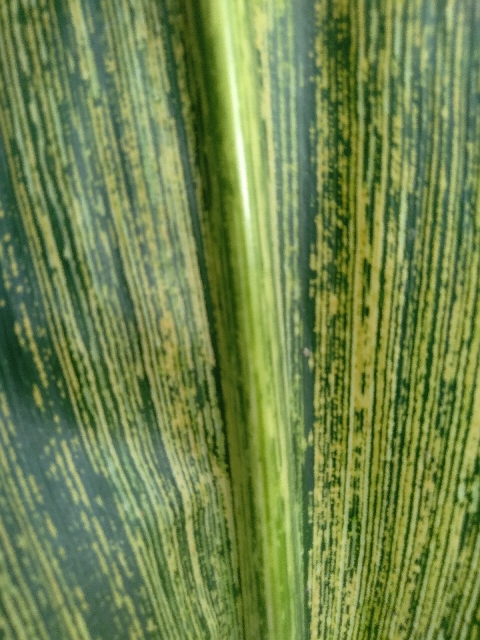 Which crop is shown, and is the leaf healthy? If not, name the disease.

maize, maize streak virus
